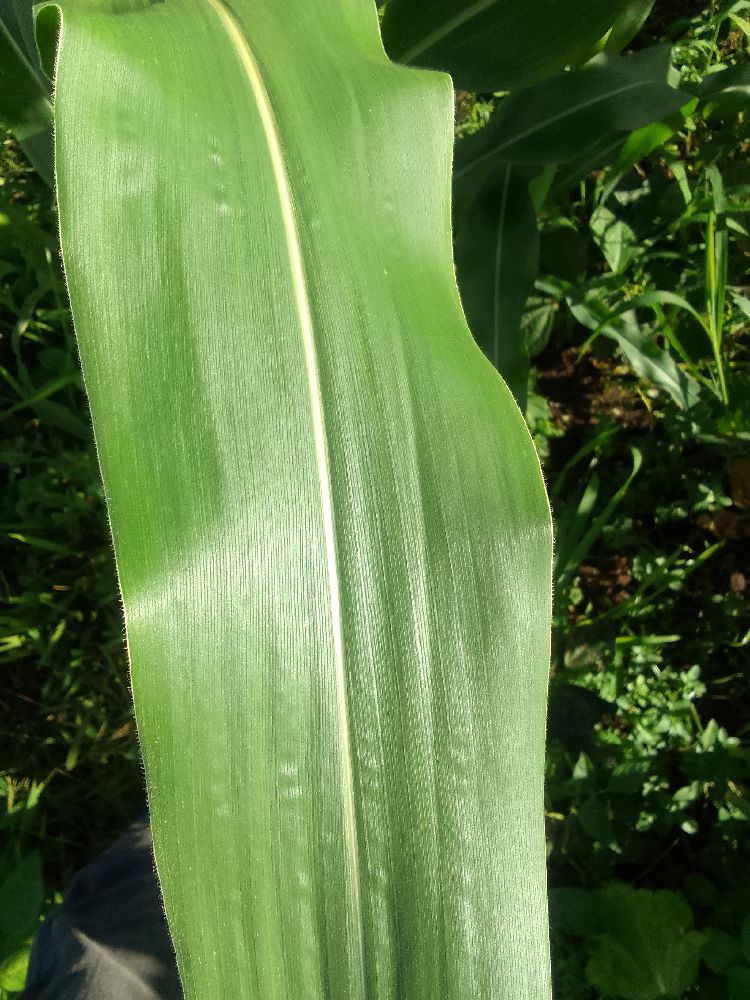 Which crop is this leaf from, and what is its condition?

maize, healthy
